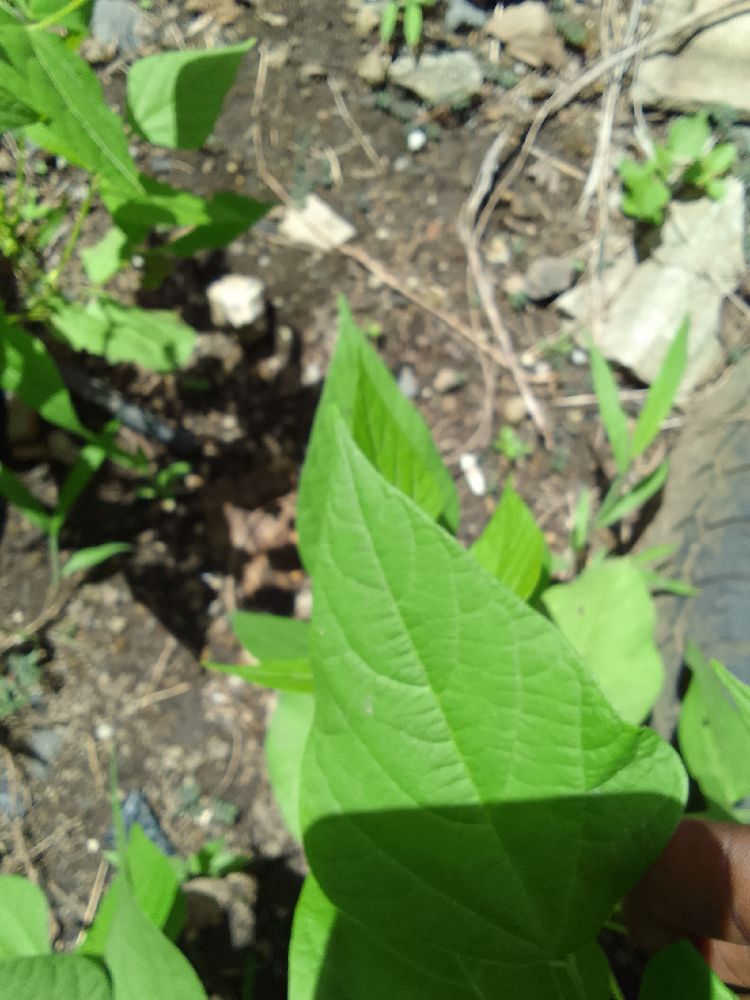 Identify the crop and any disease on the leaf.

common bean, healthy
